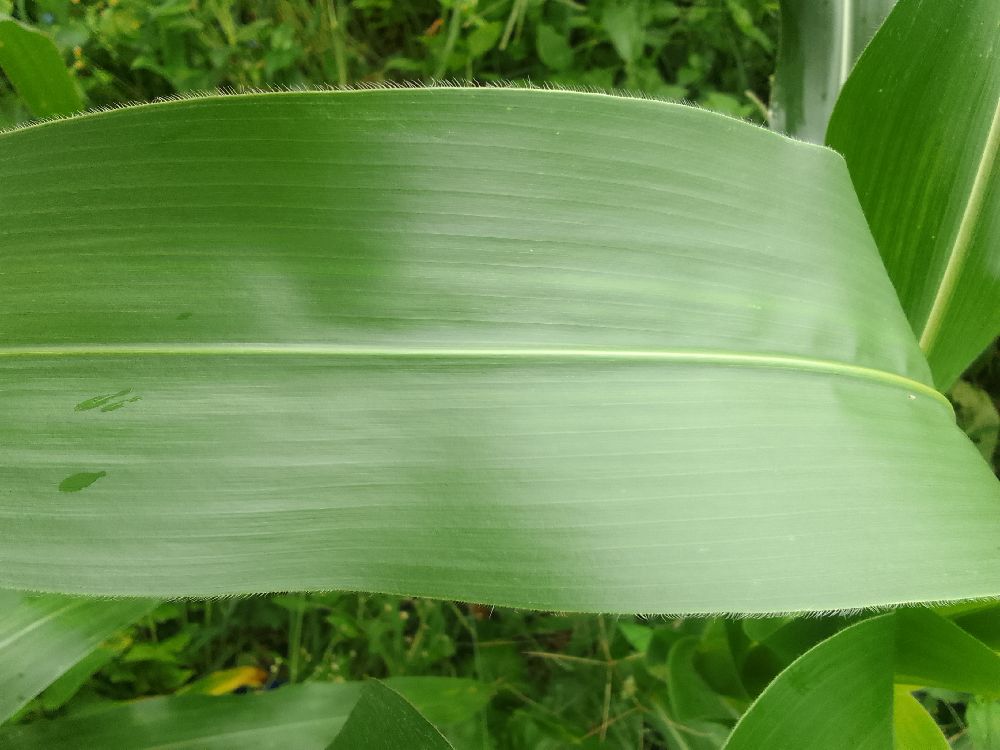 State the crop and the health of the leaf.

maize, healthy
